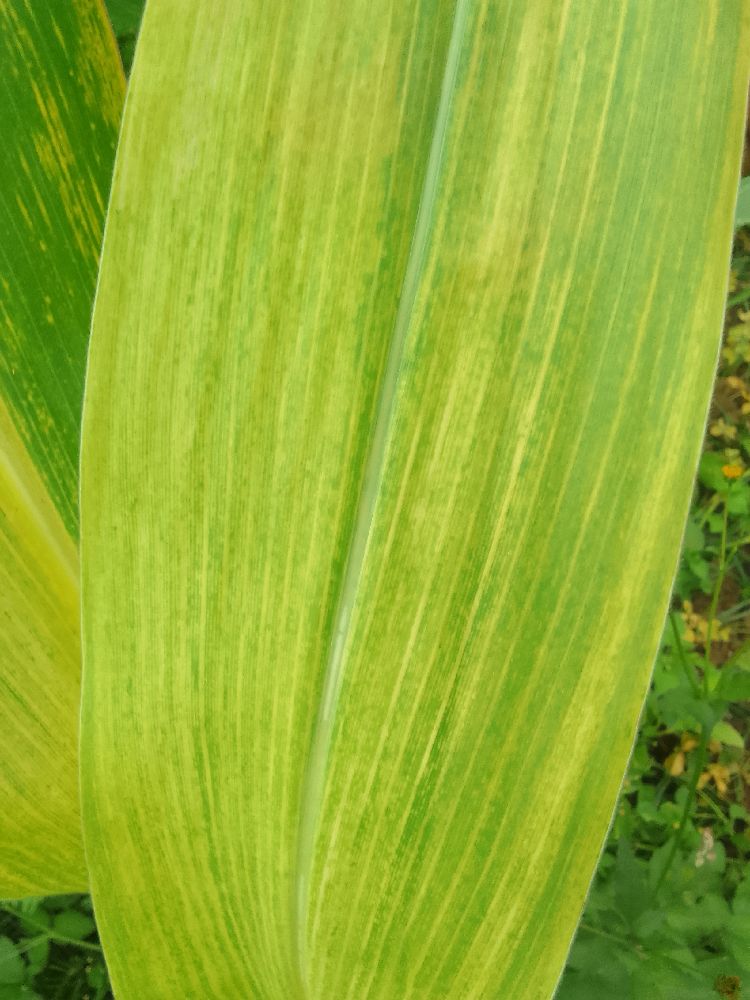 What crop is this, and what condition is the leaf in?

maize, maize lethal necrosis
